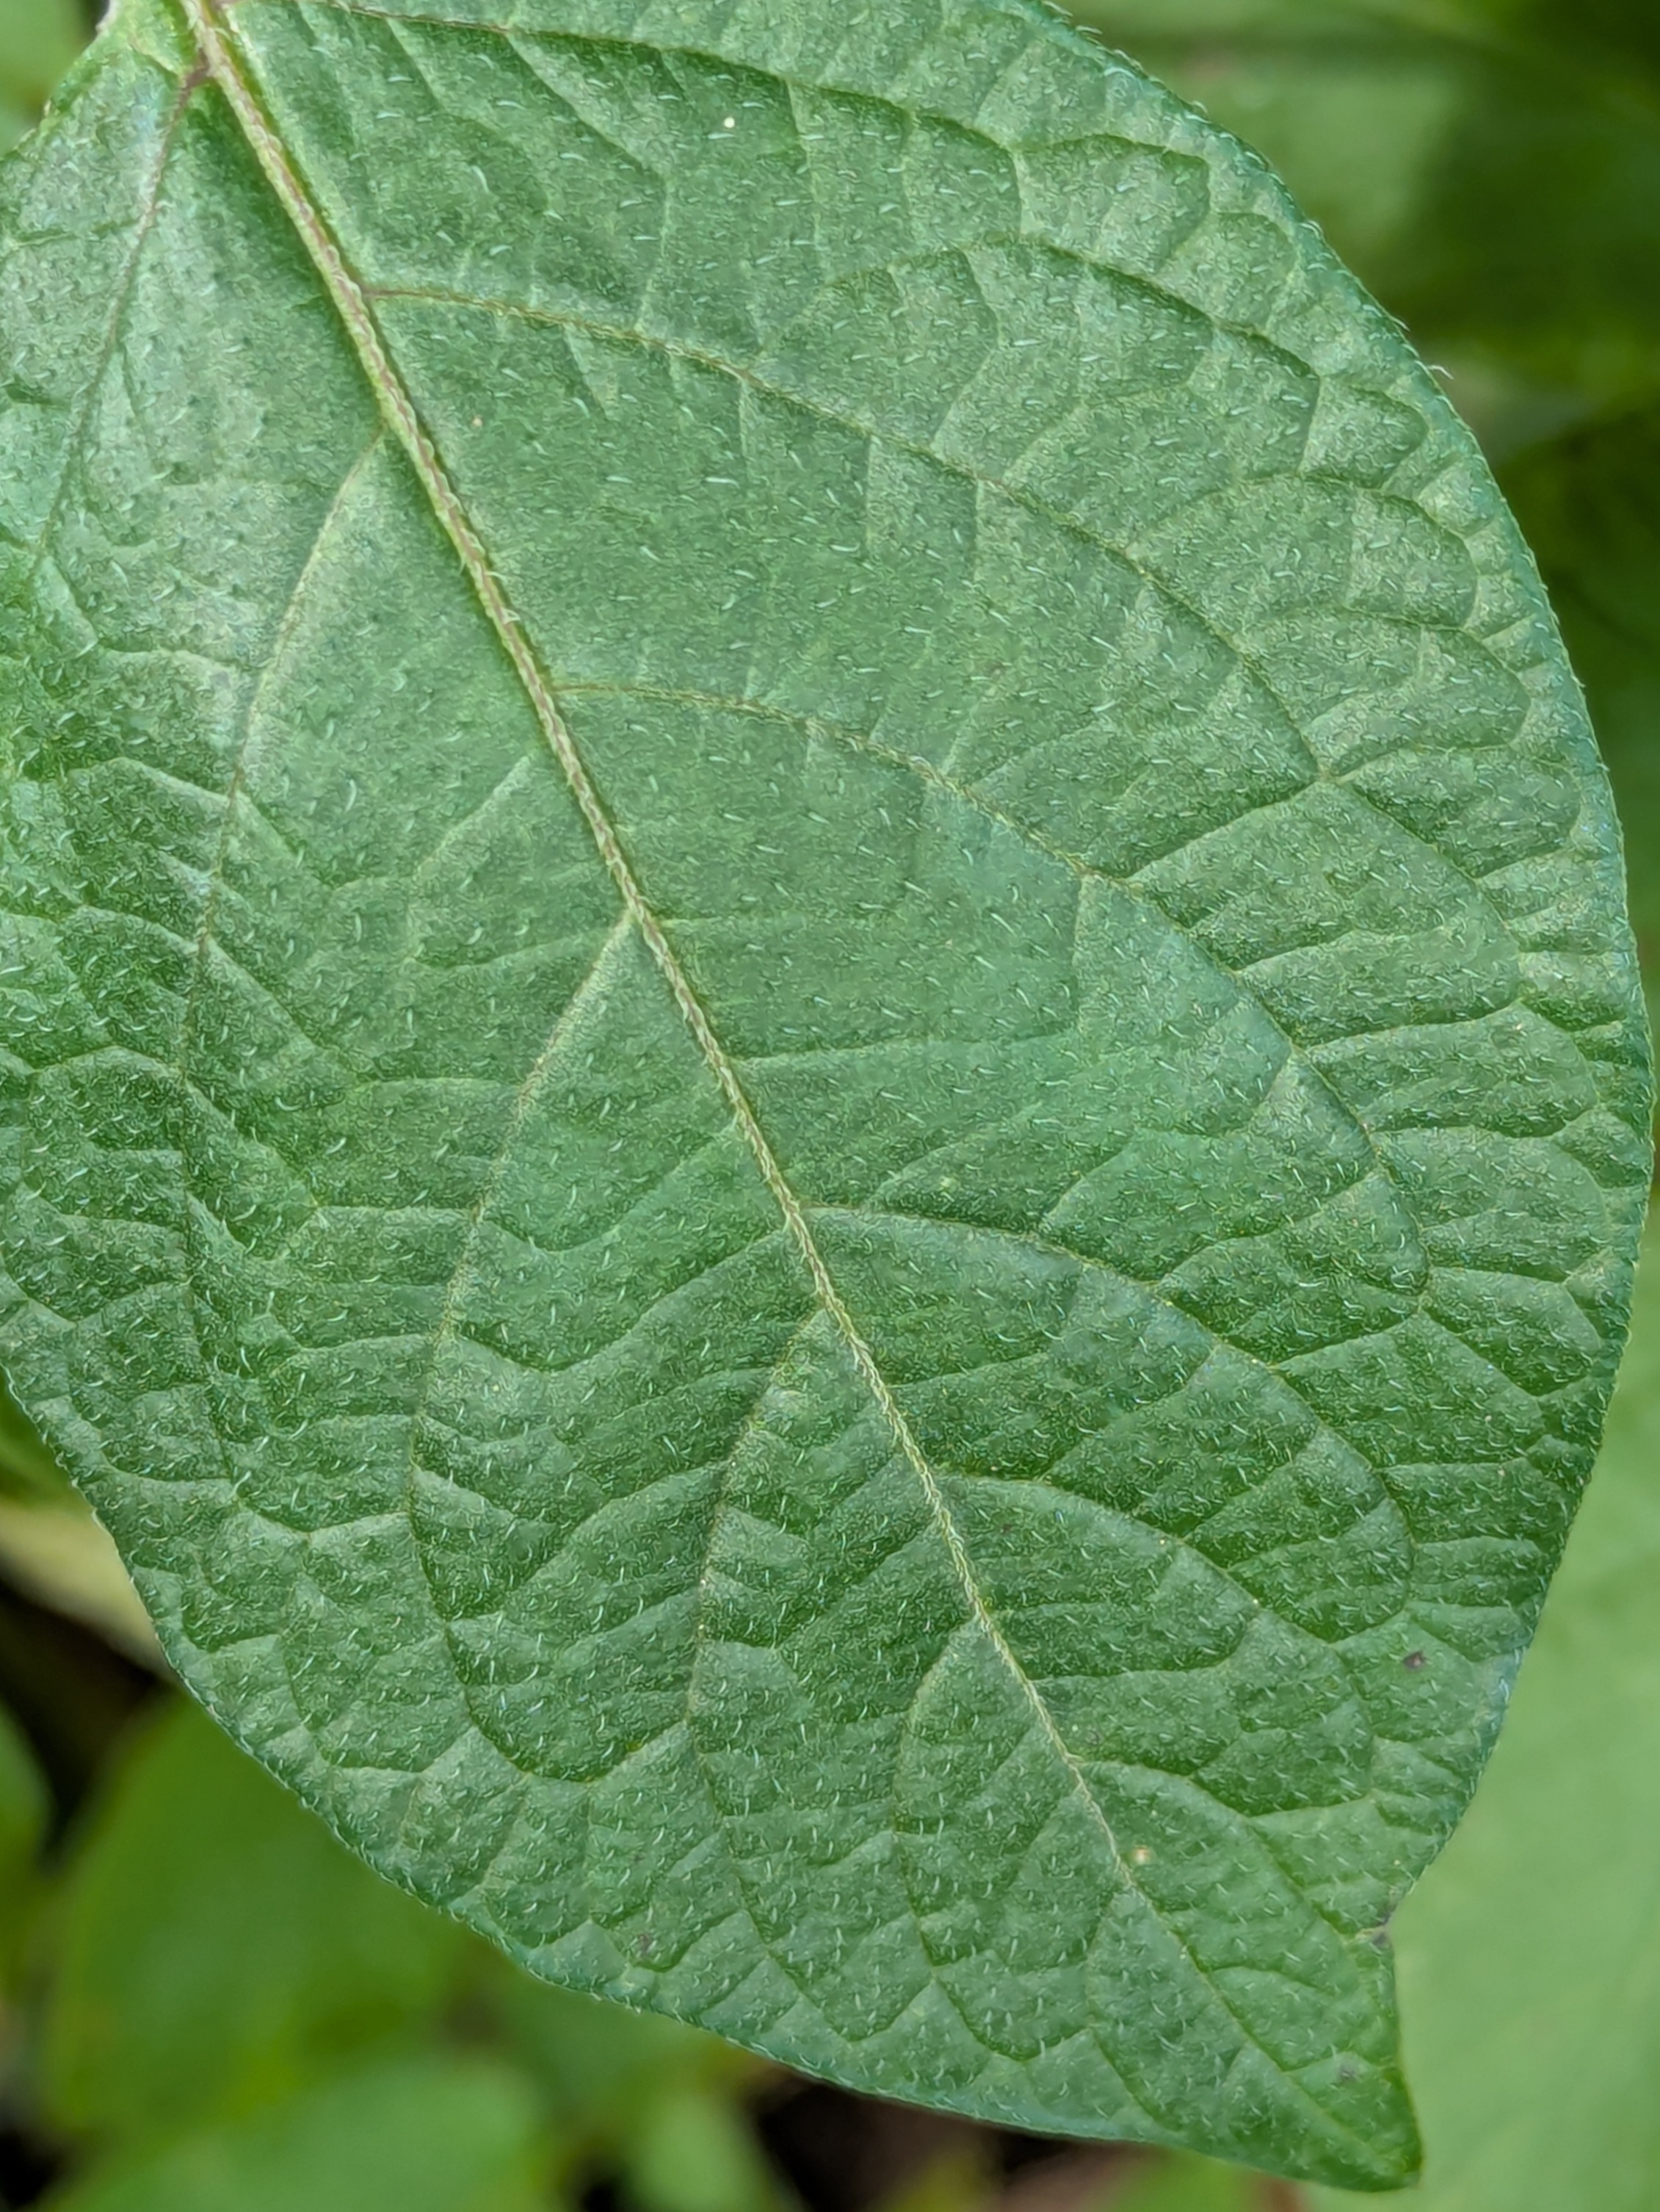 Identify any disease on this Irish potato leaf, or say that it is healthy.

healthy
